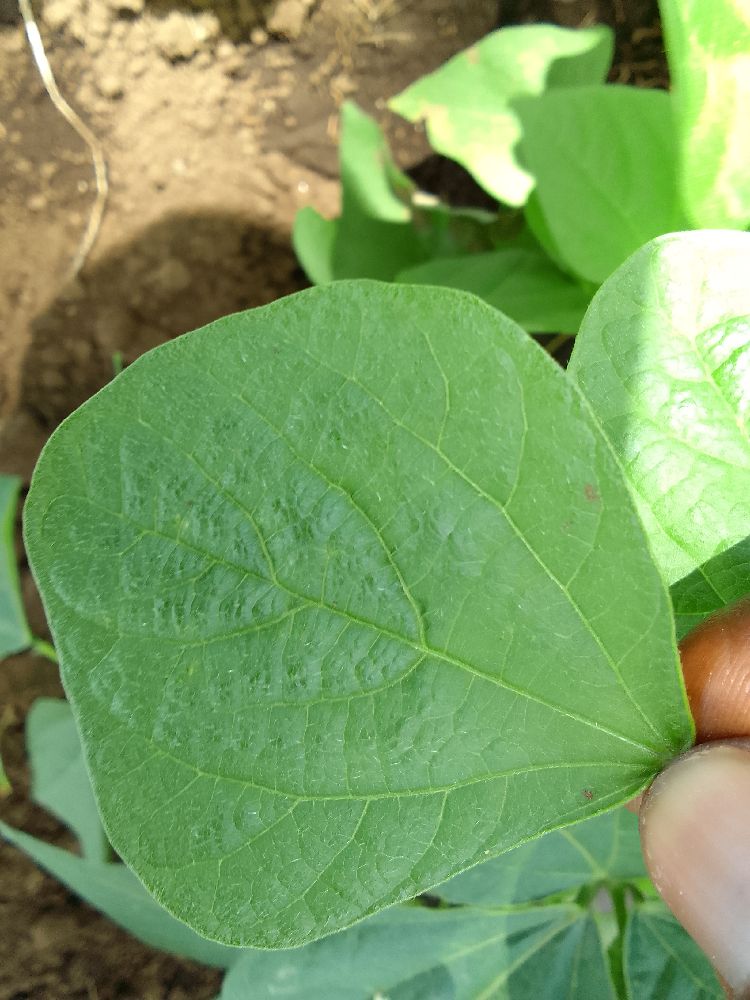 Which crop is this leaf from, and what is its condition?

common bean, healthy
